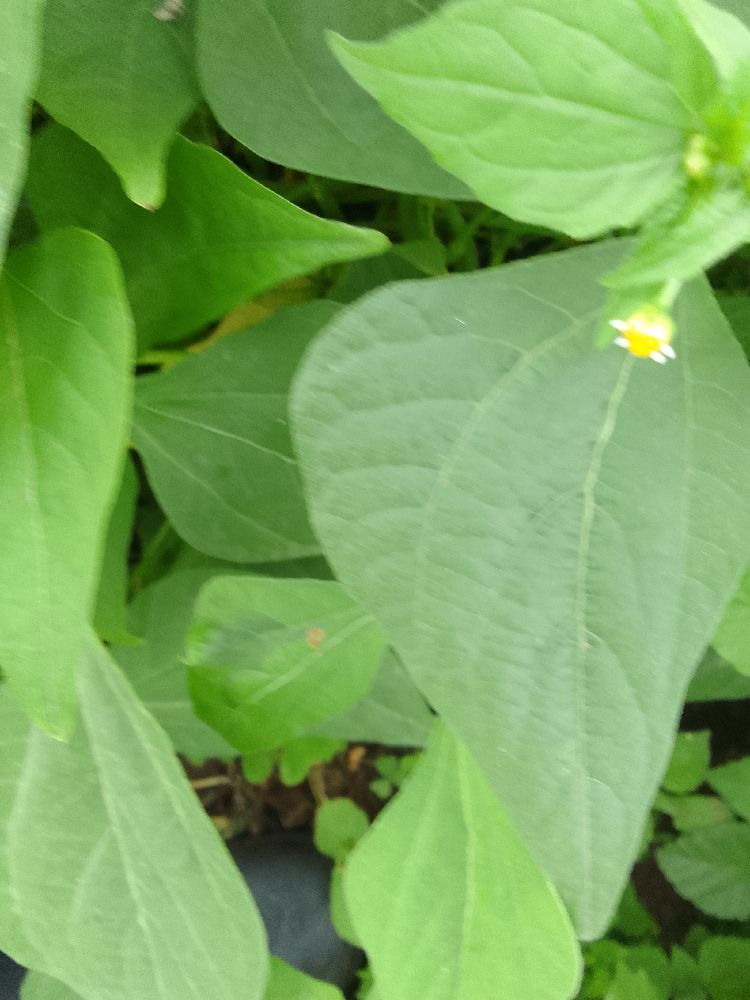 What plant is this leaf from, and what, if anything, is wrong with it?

common bean, healthy
